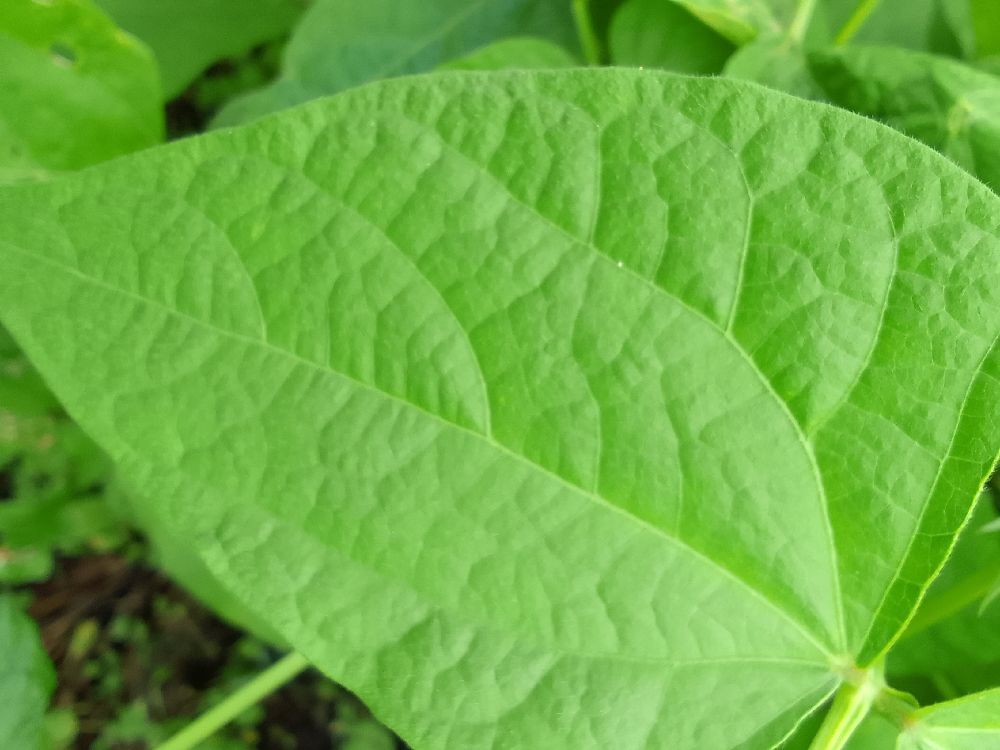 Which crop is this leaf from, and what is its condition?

common bean, healthy
